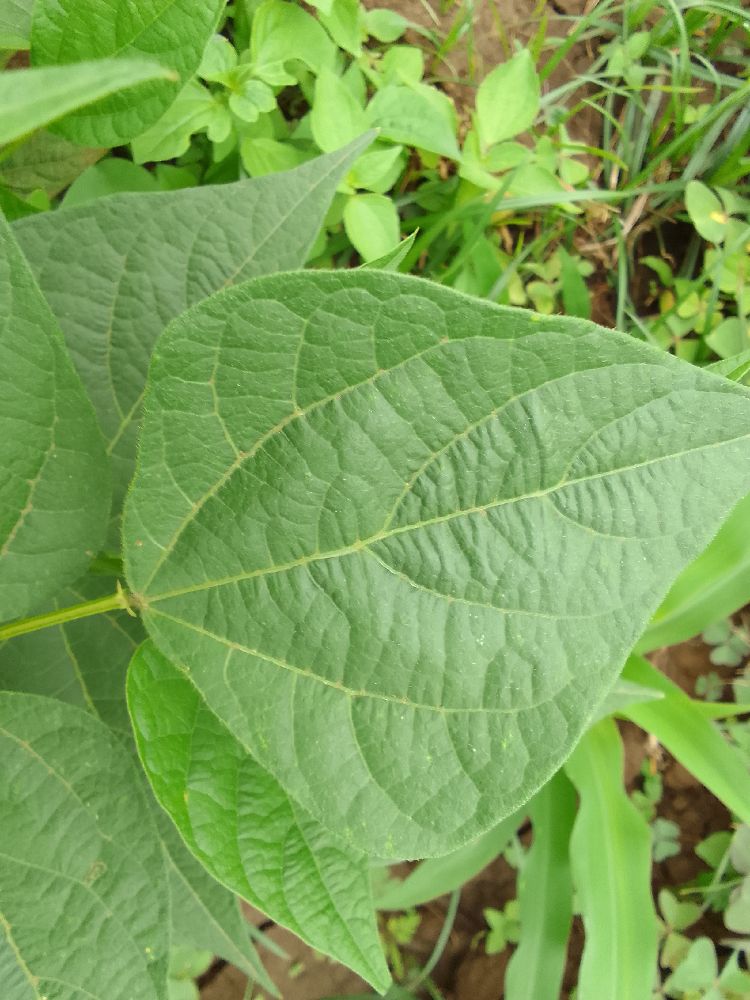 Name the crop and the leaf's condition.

common bean, healthy
